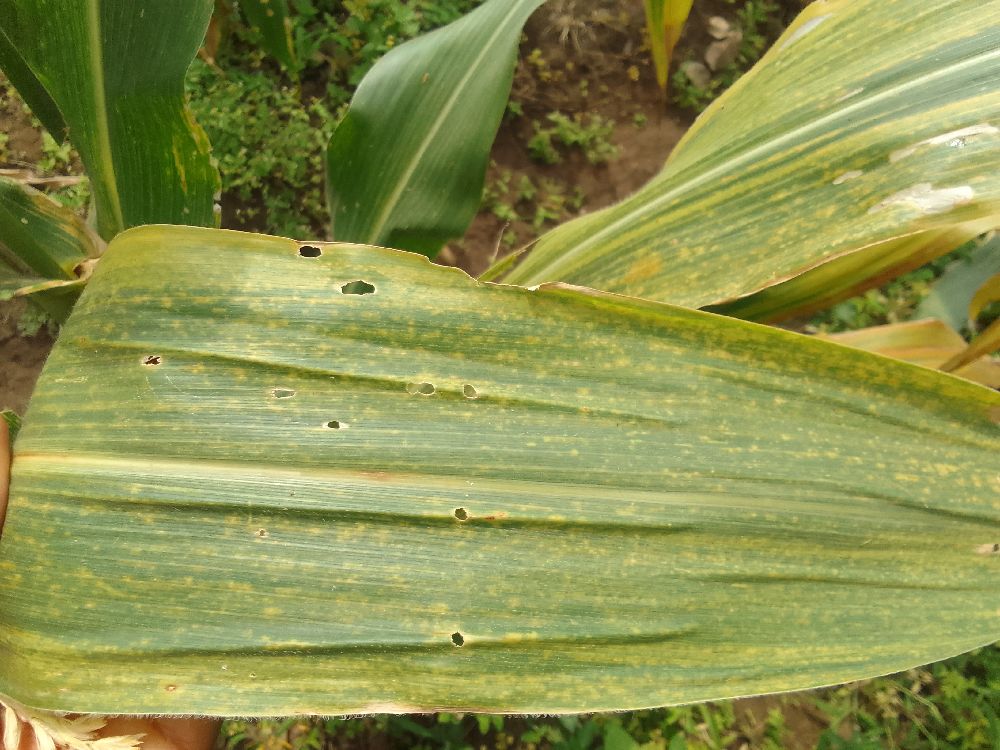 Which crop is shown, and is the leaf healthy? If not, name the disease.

maize, maize lethal necrosis
